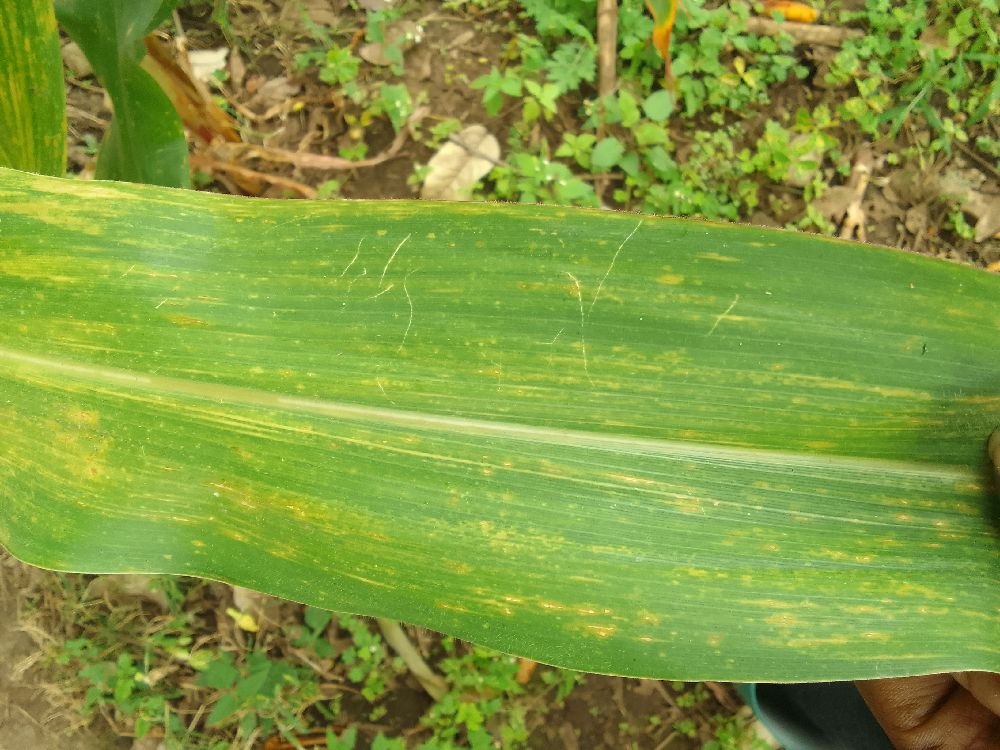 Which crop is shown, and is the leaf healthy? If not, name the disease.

maize, maize lethal necrosis
